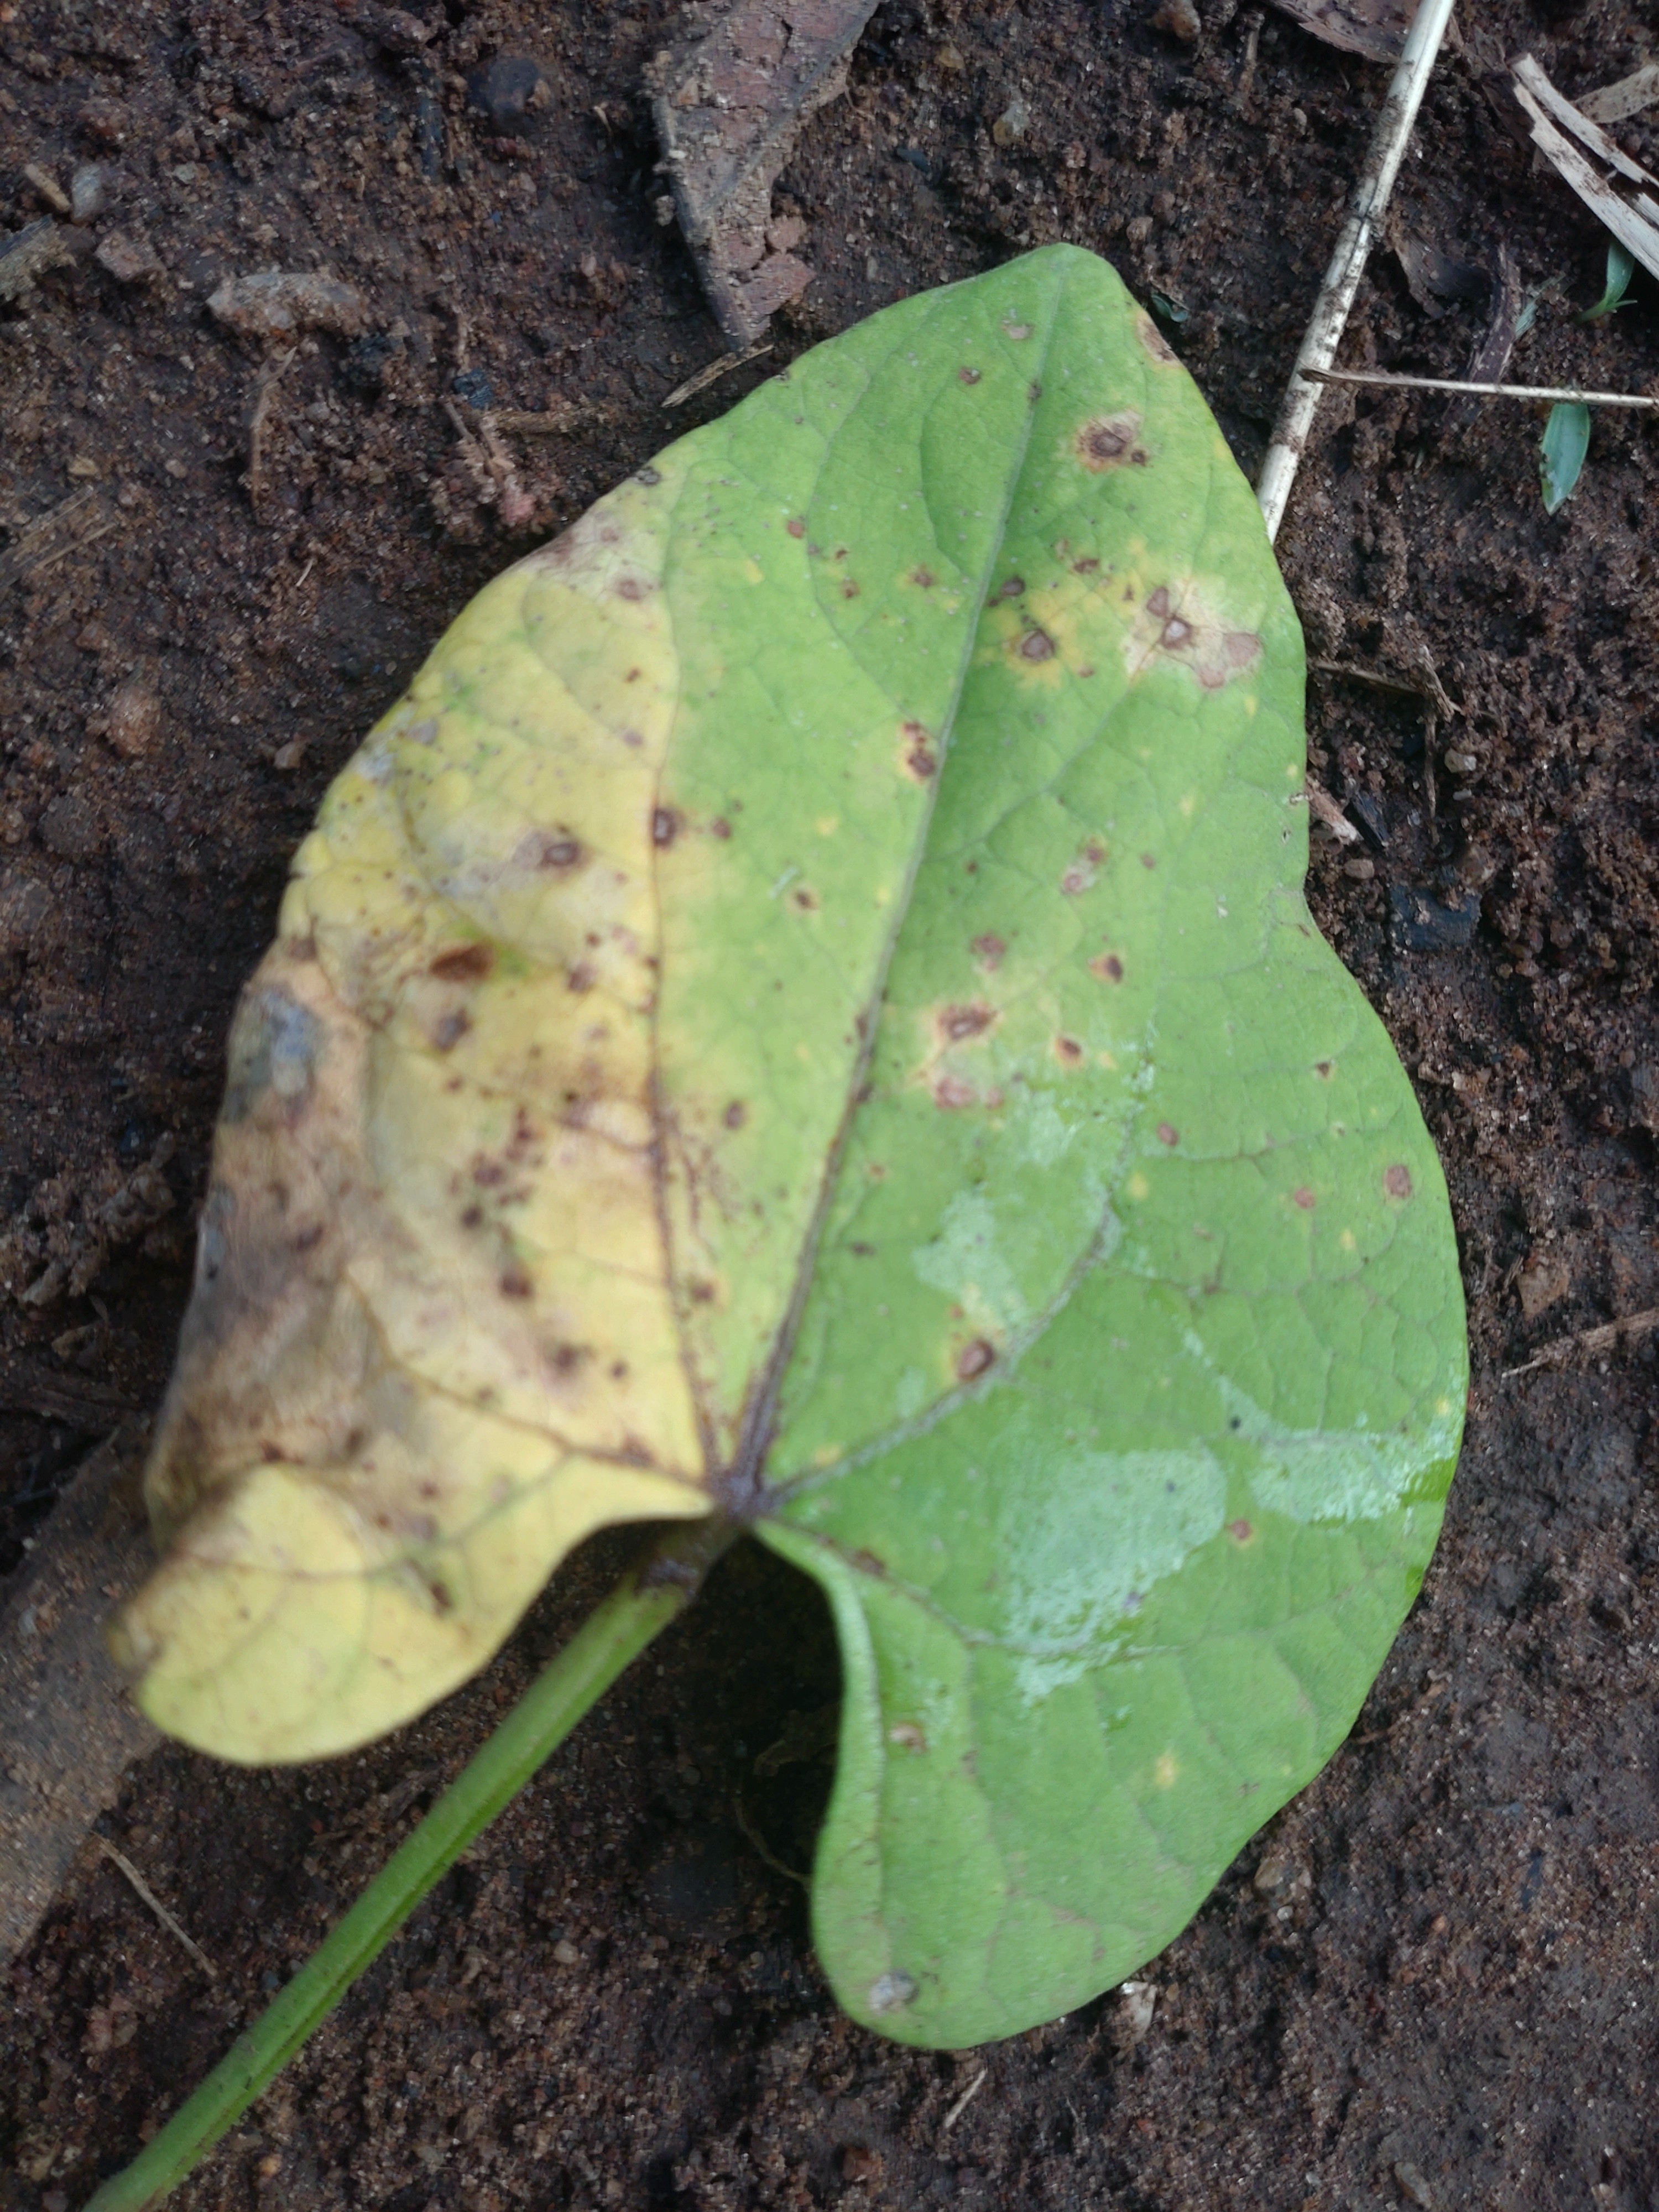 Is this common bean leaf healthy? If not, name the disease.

rust
